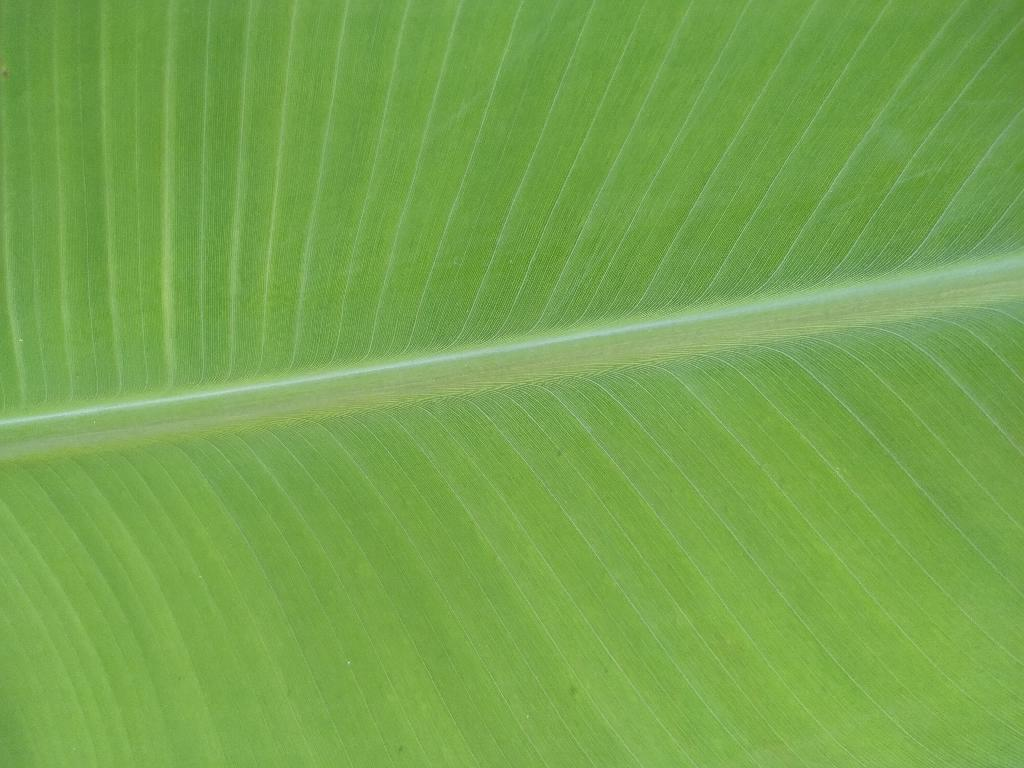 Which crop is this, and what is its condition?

banana, healthy
